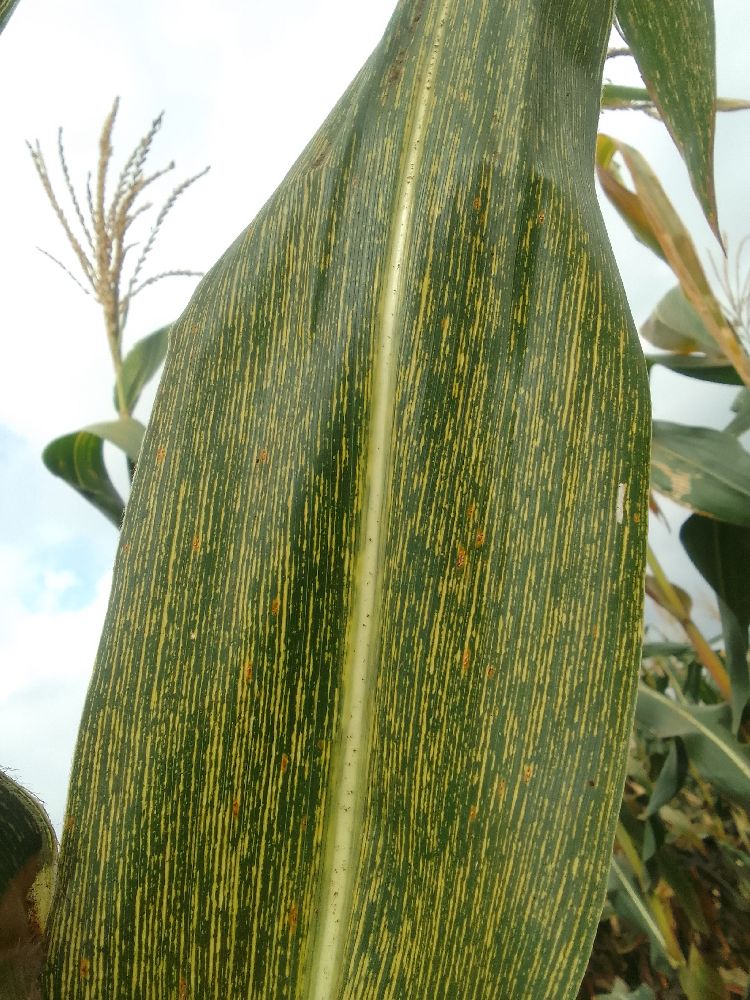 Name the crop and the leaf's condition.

maize, maize streak virus
